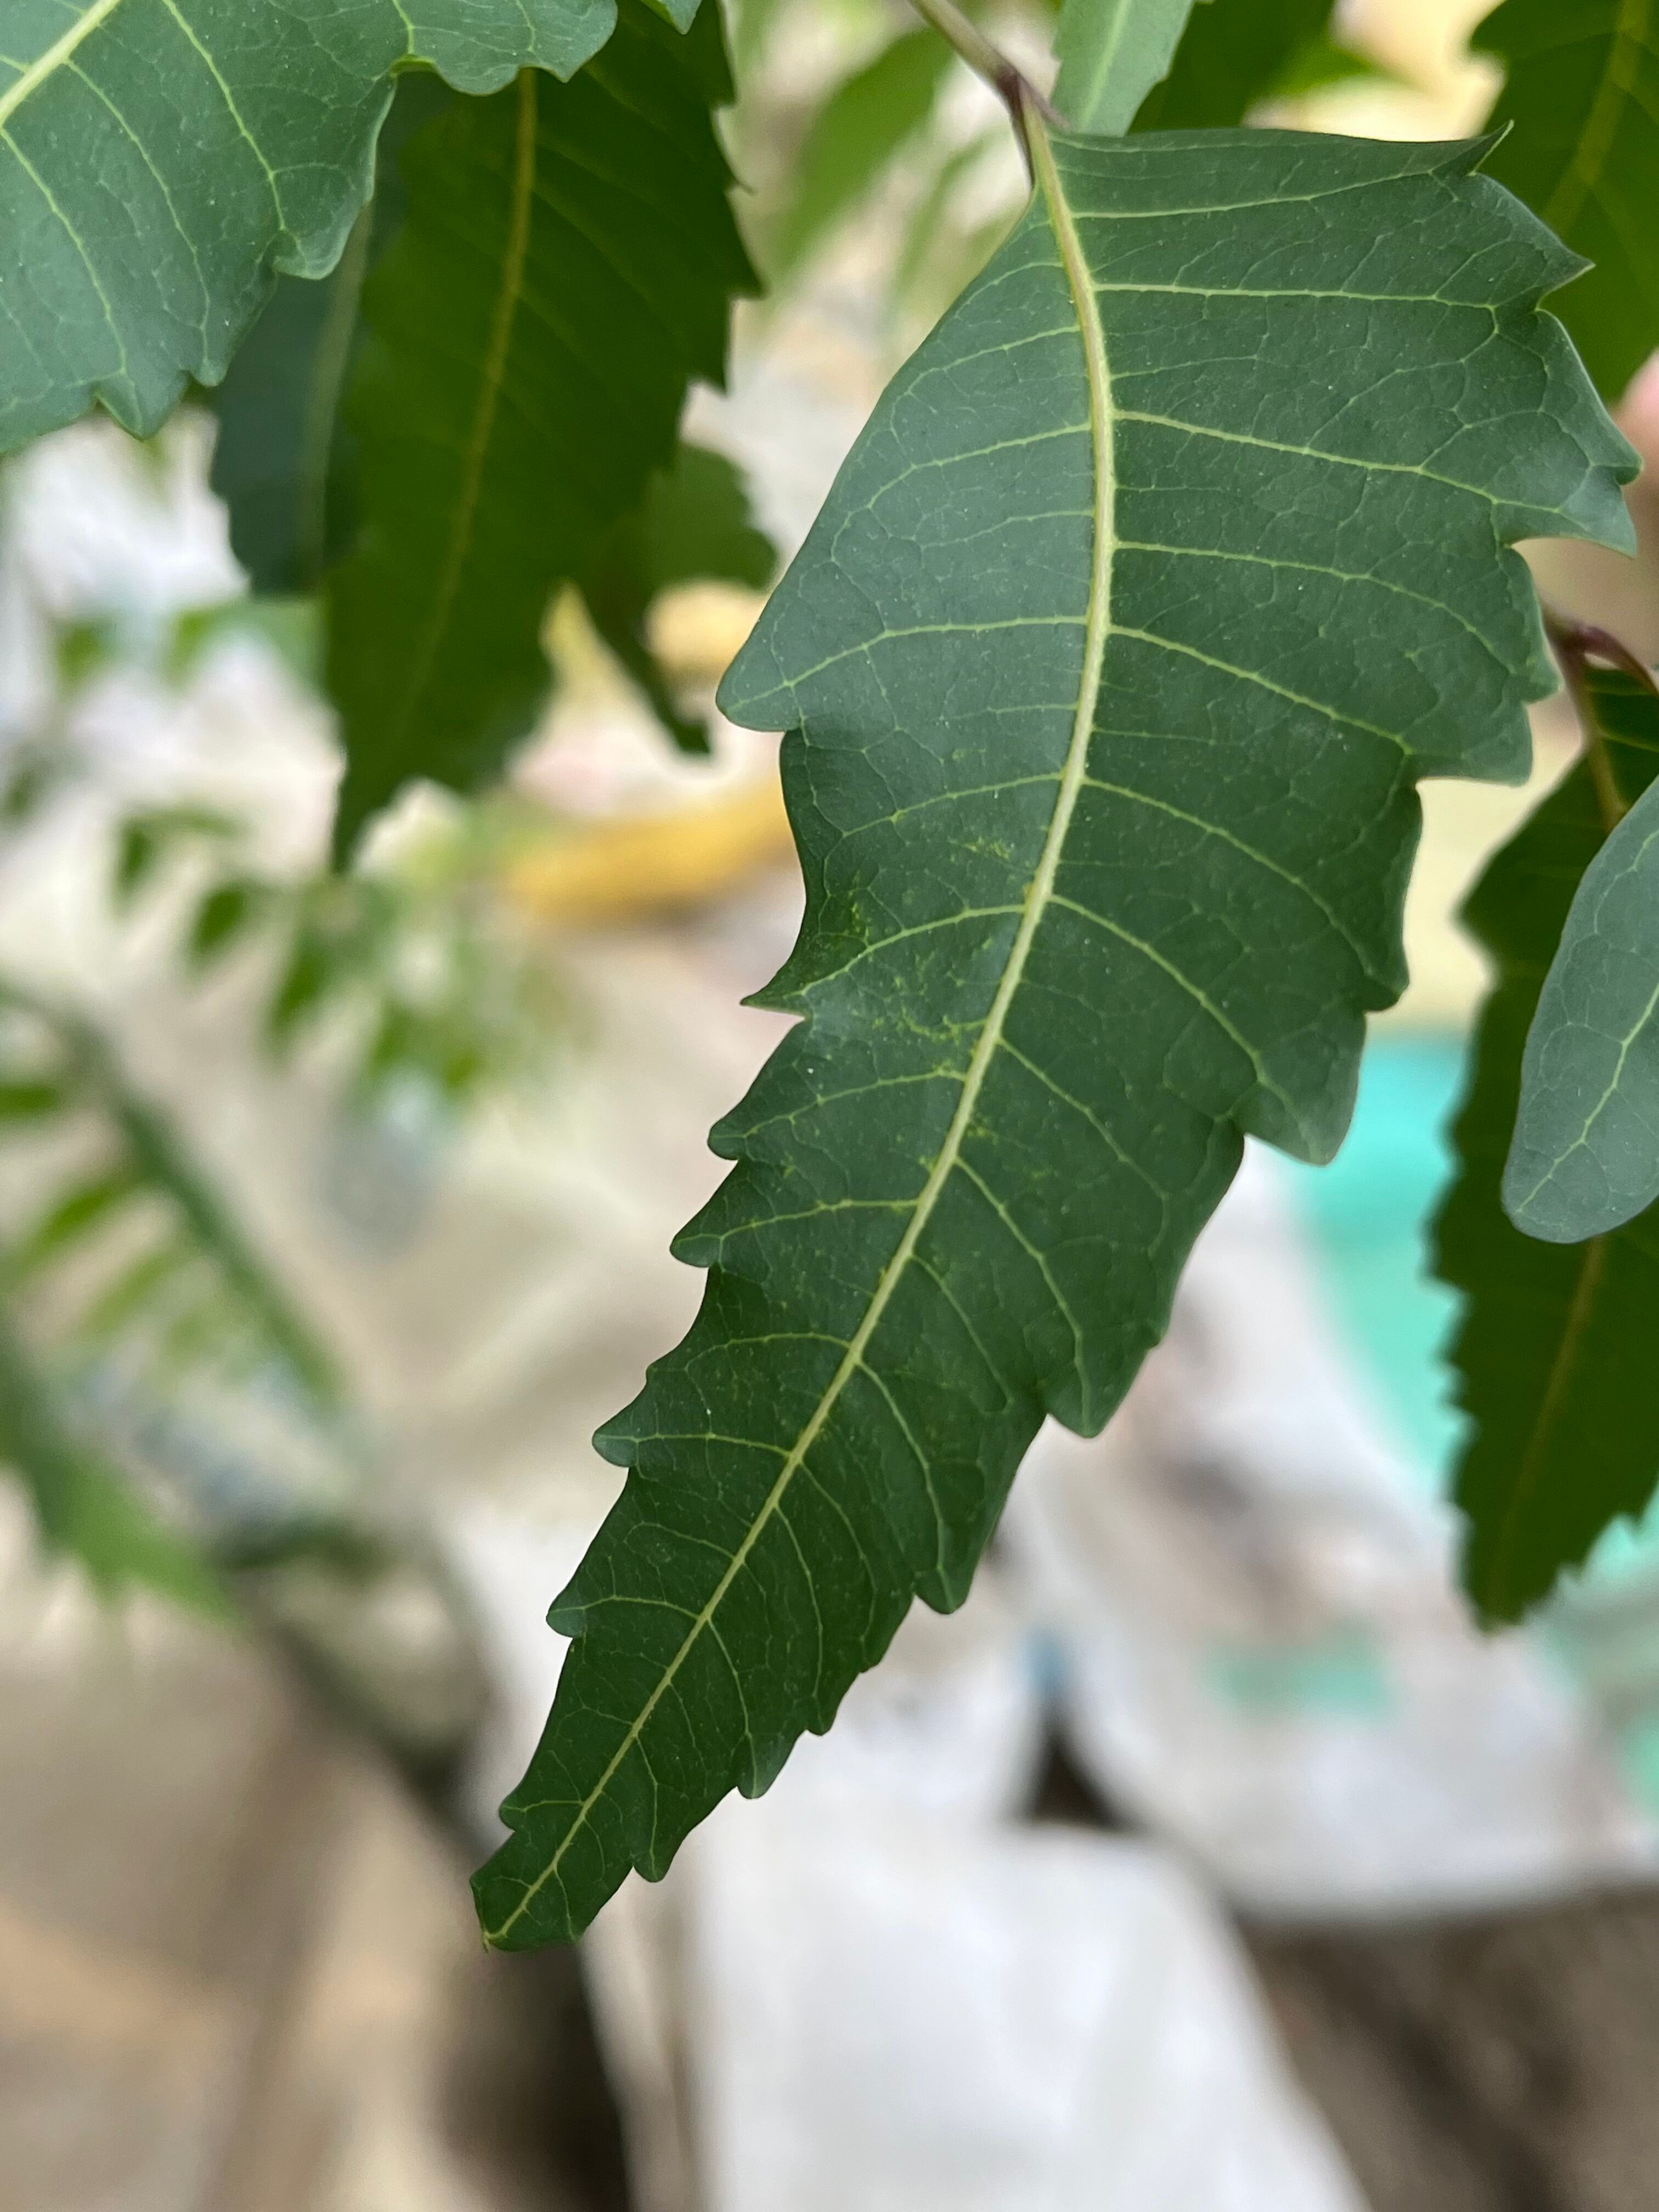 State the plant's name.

neem
